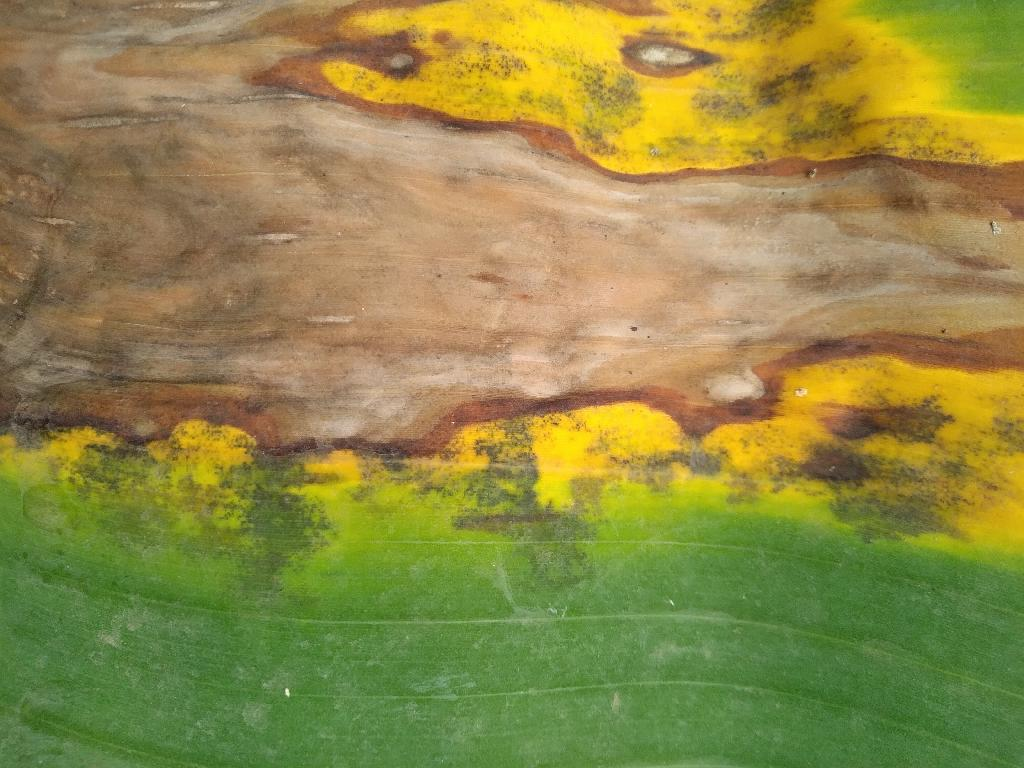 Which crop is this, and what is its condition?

banana, black sigatoka
